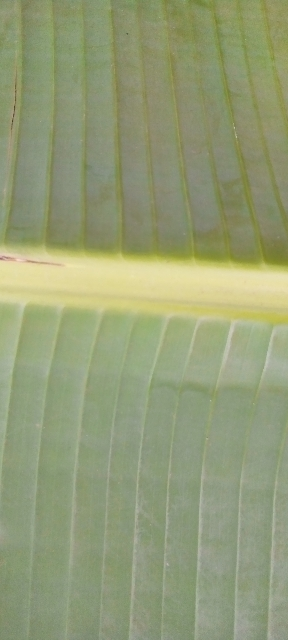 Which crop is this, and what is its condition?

banana, healthy
